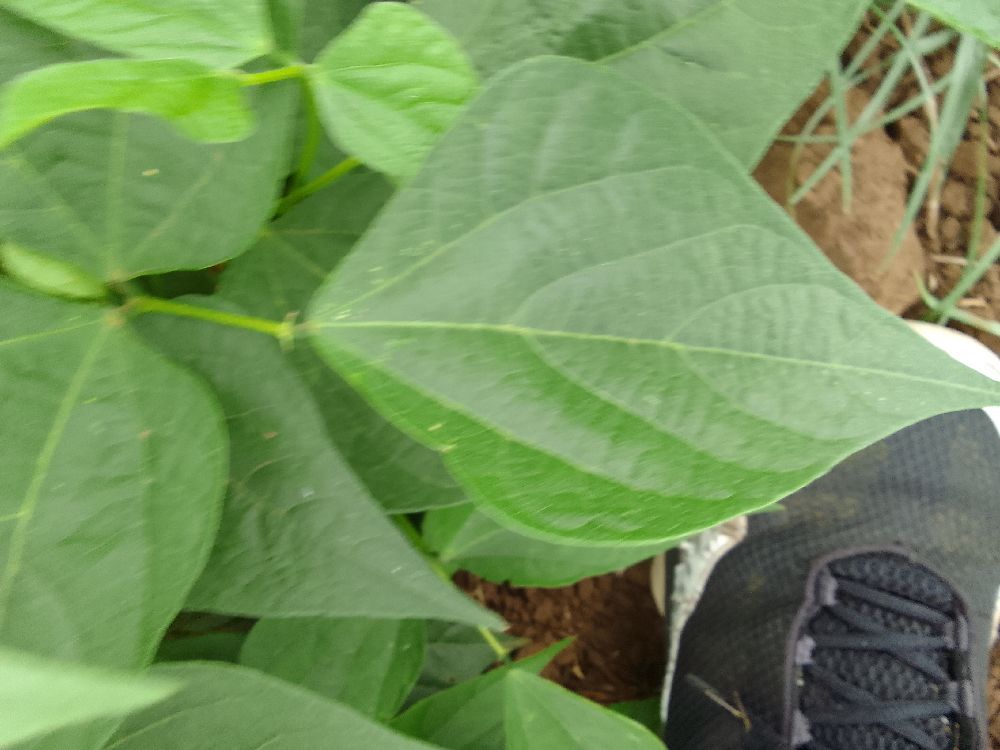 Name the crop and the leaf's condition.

common bean, healthy
